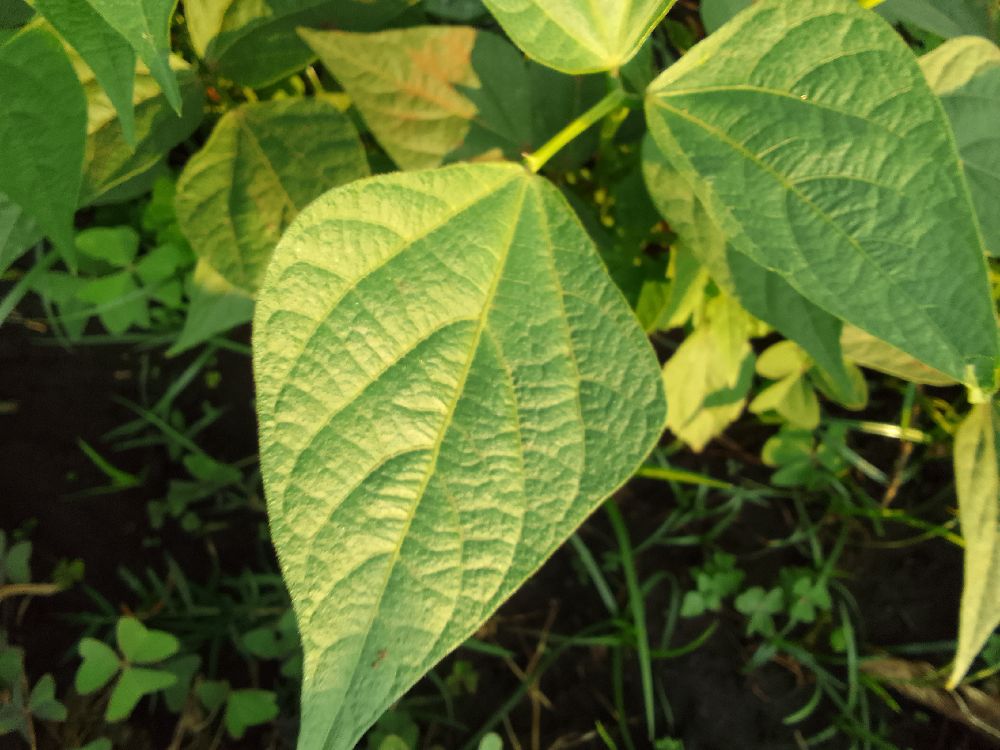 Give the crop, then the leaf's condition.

common bean, healthy
